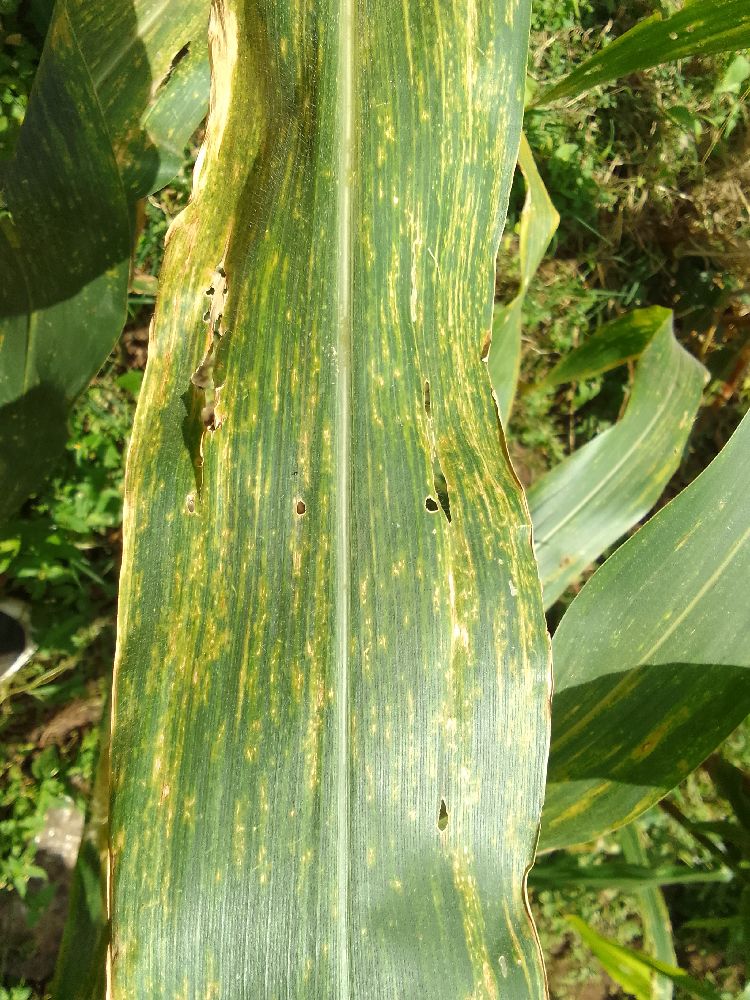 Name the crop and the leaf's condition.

maize, maize lethal necrosis
